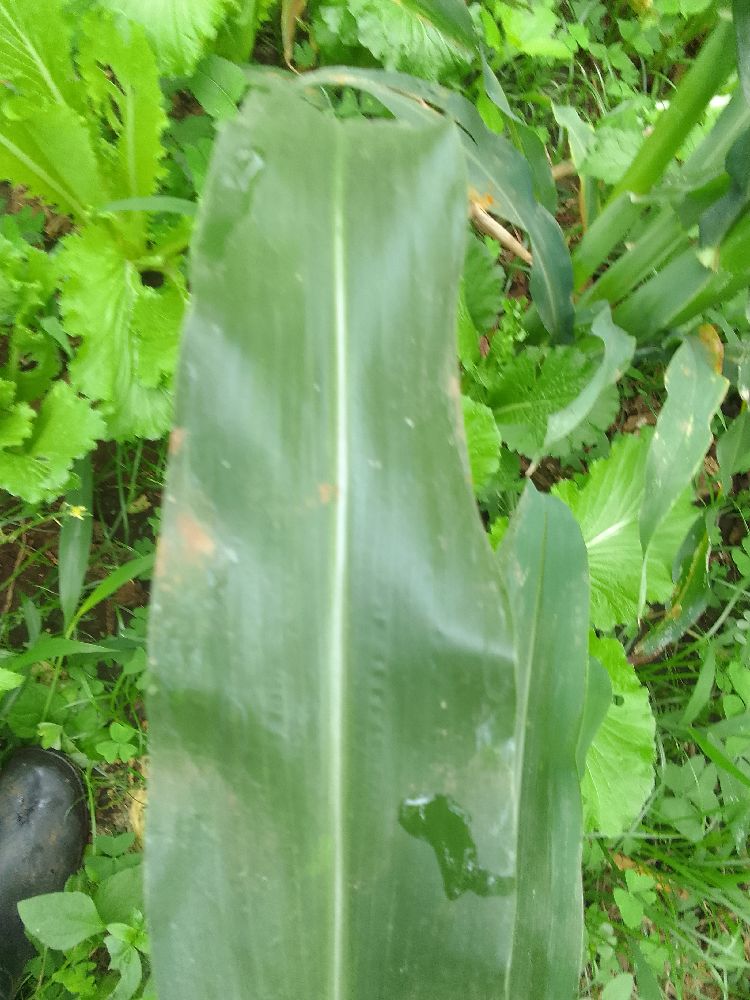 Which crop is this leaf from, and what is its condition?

maize, healthy
